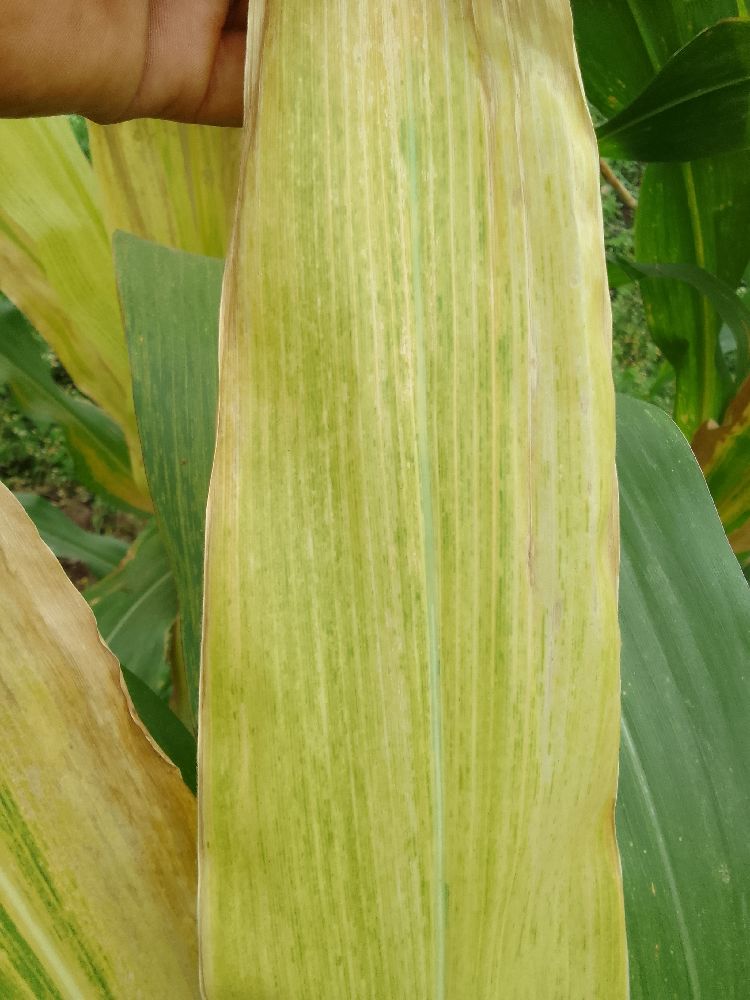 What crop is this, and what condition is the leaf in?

maize, maize lethal necrosis
